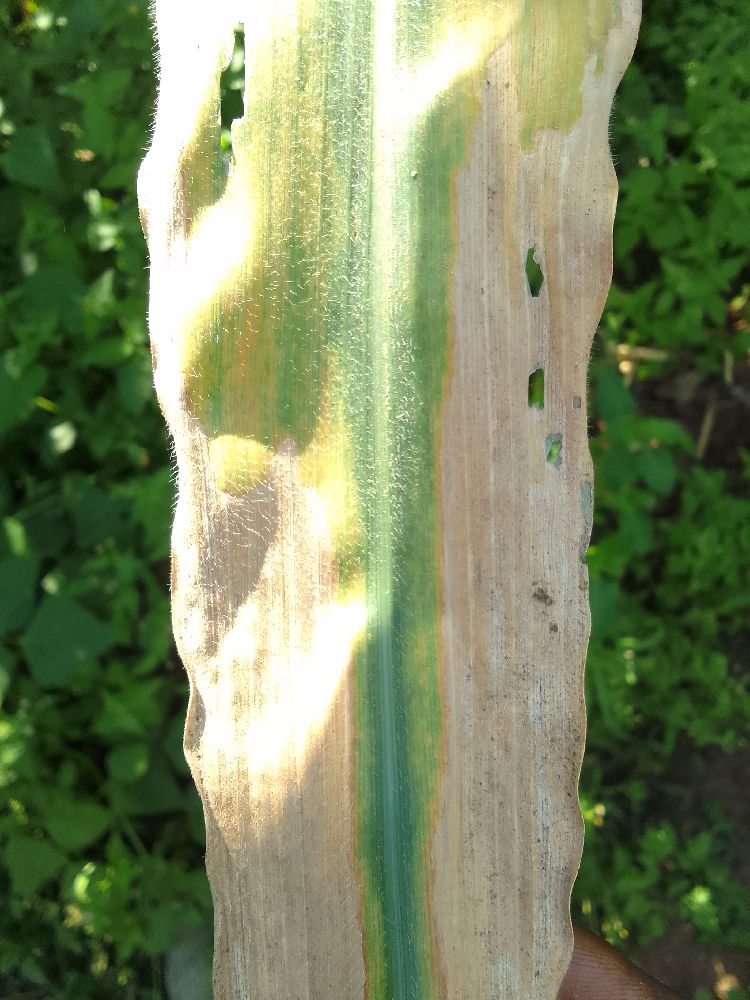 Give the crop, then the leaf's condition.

maize, maize lethal necrosis
